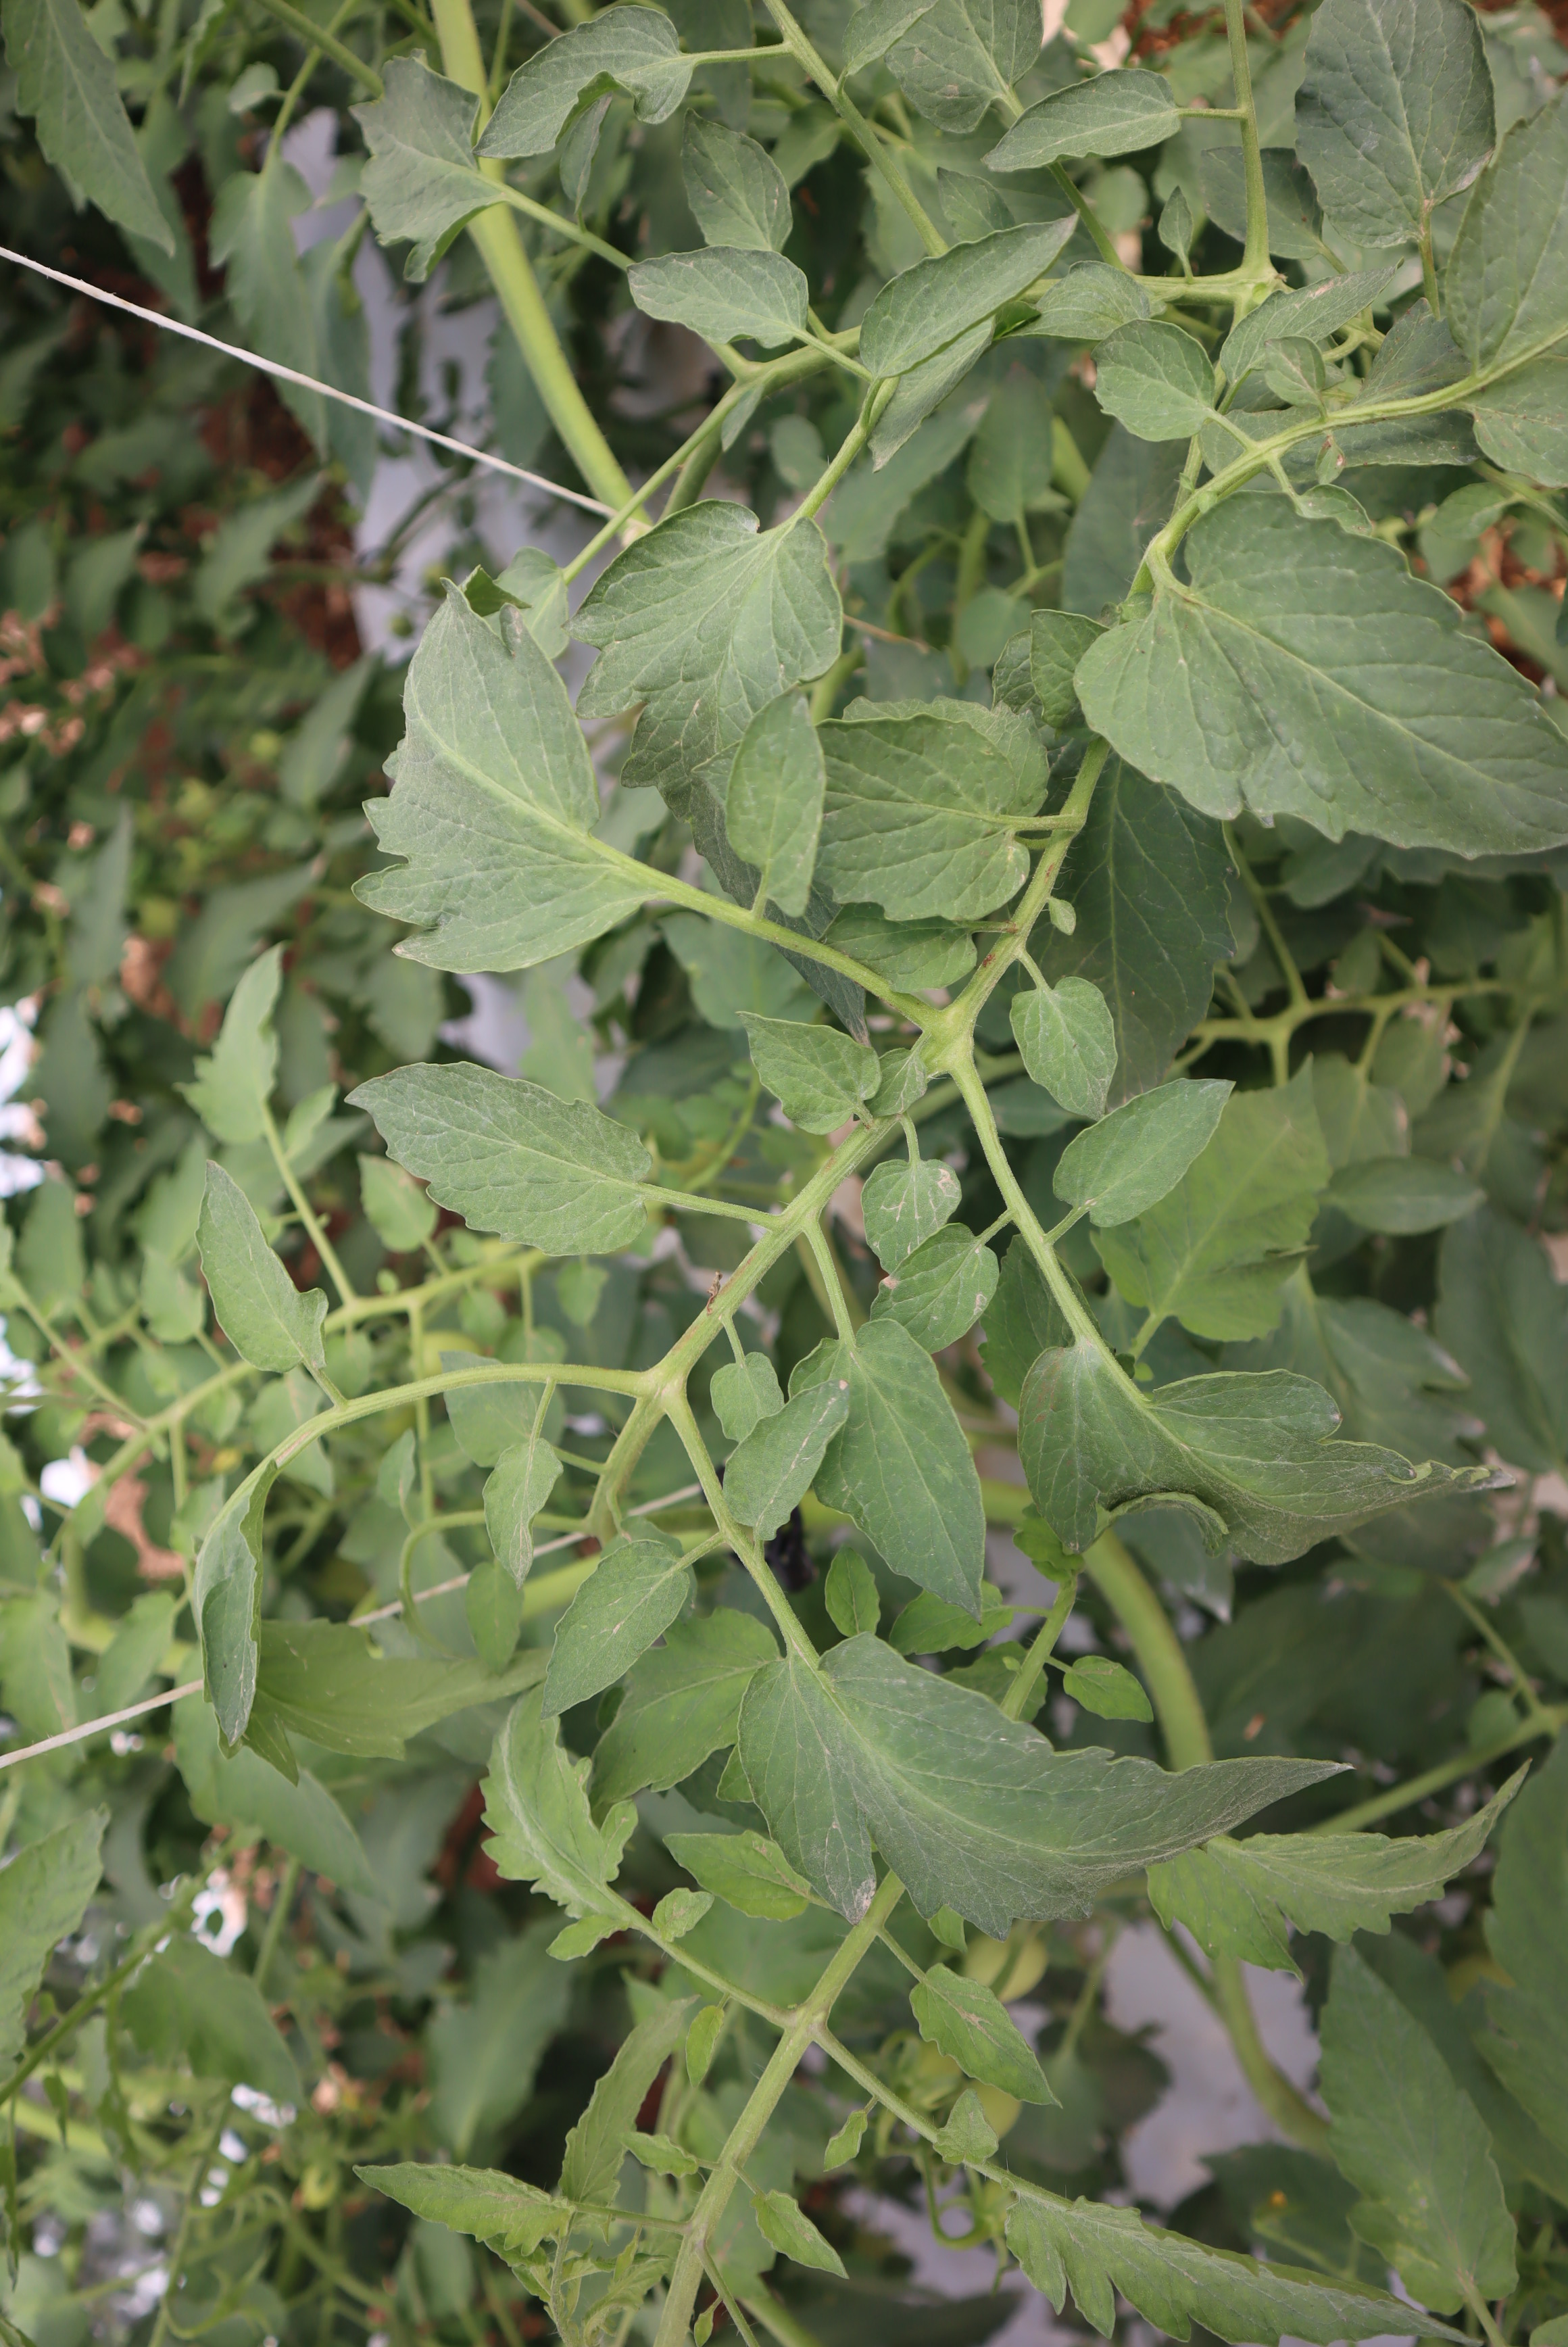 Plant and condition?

tomato, healthy
